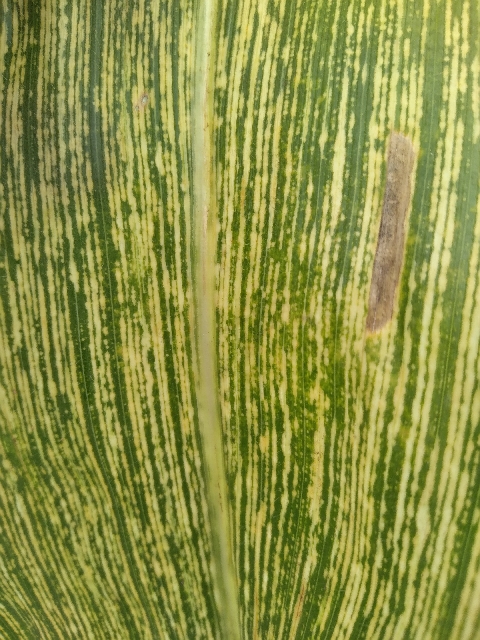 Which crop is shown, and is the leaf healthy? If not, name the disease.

maize, maize streak virus
